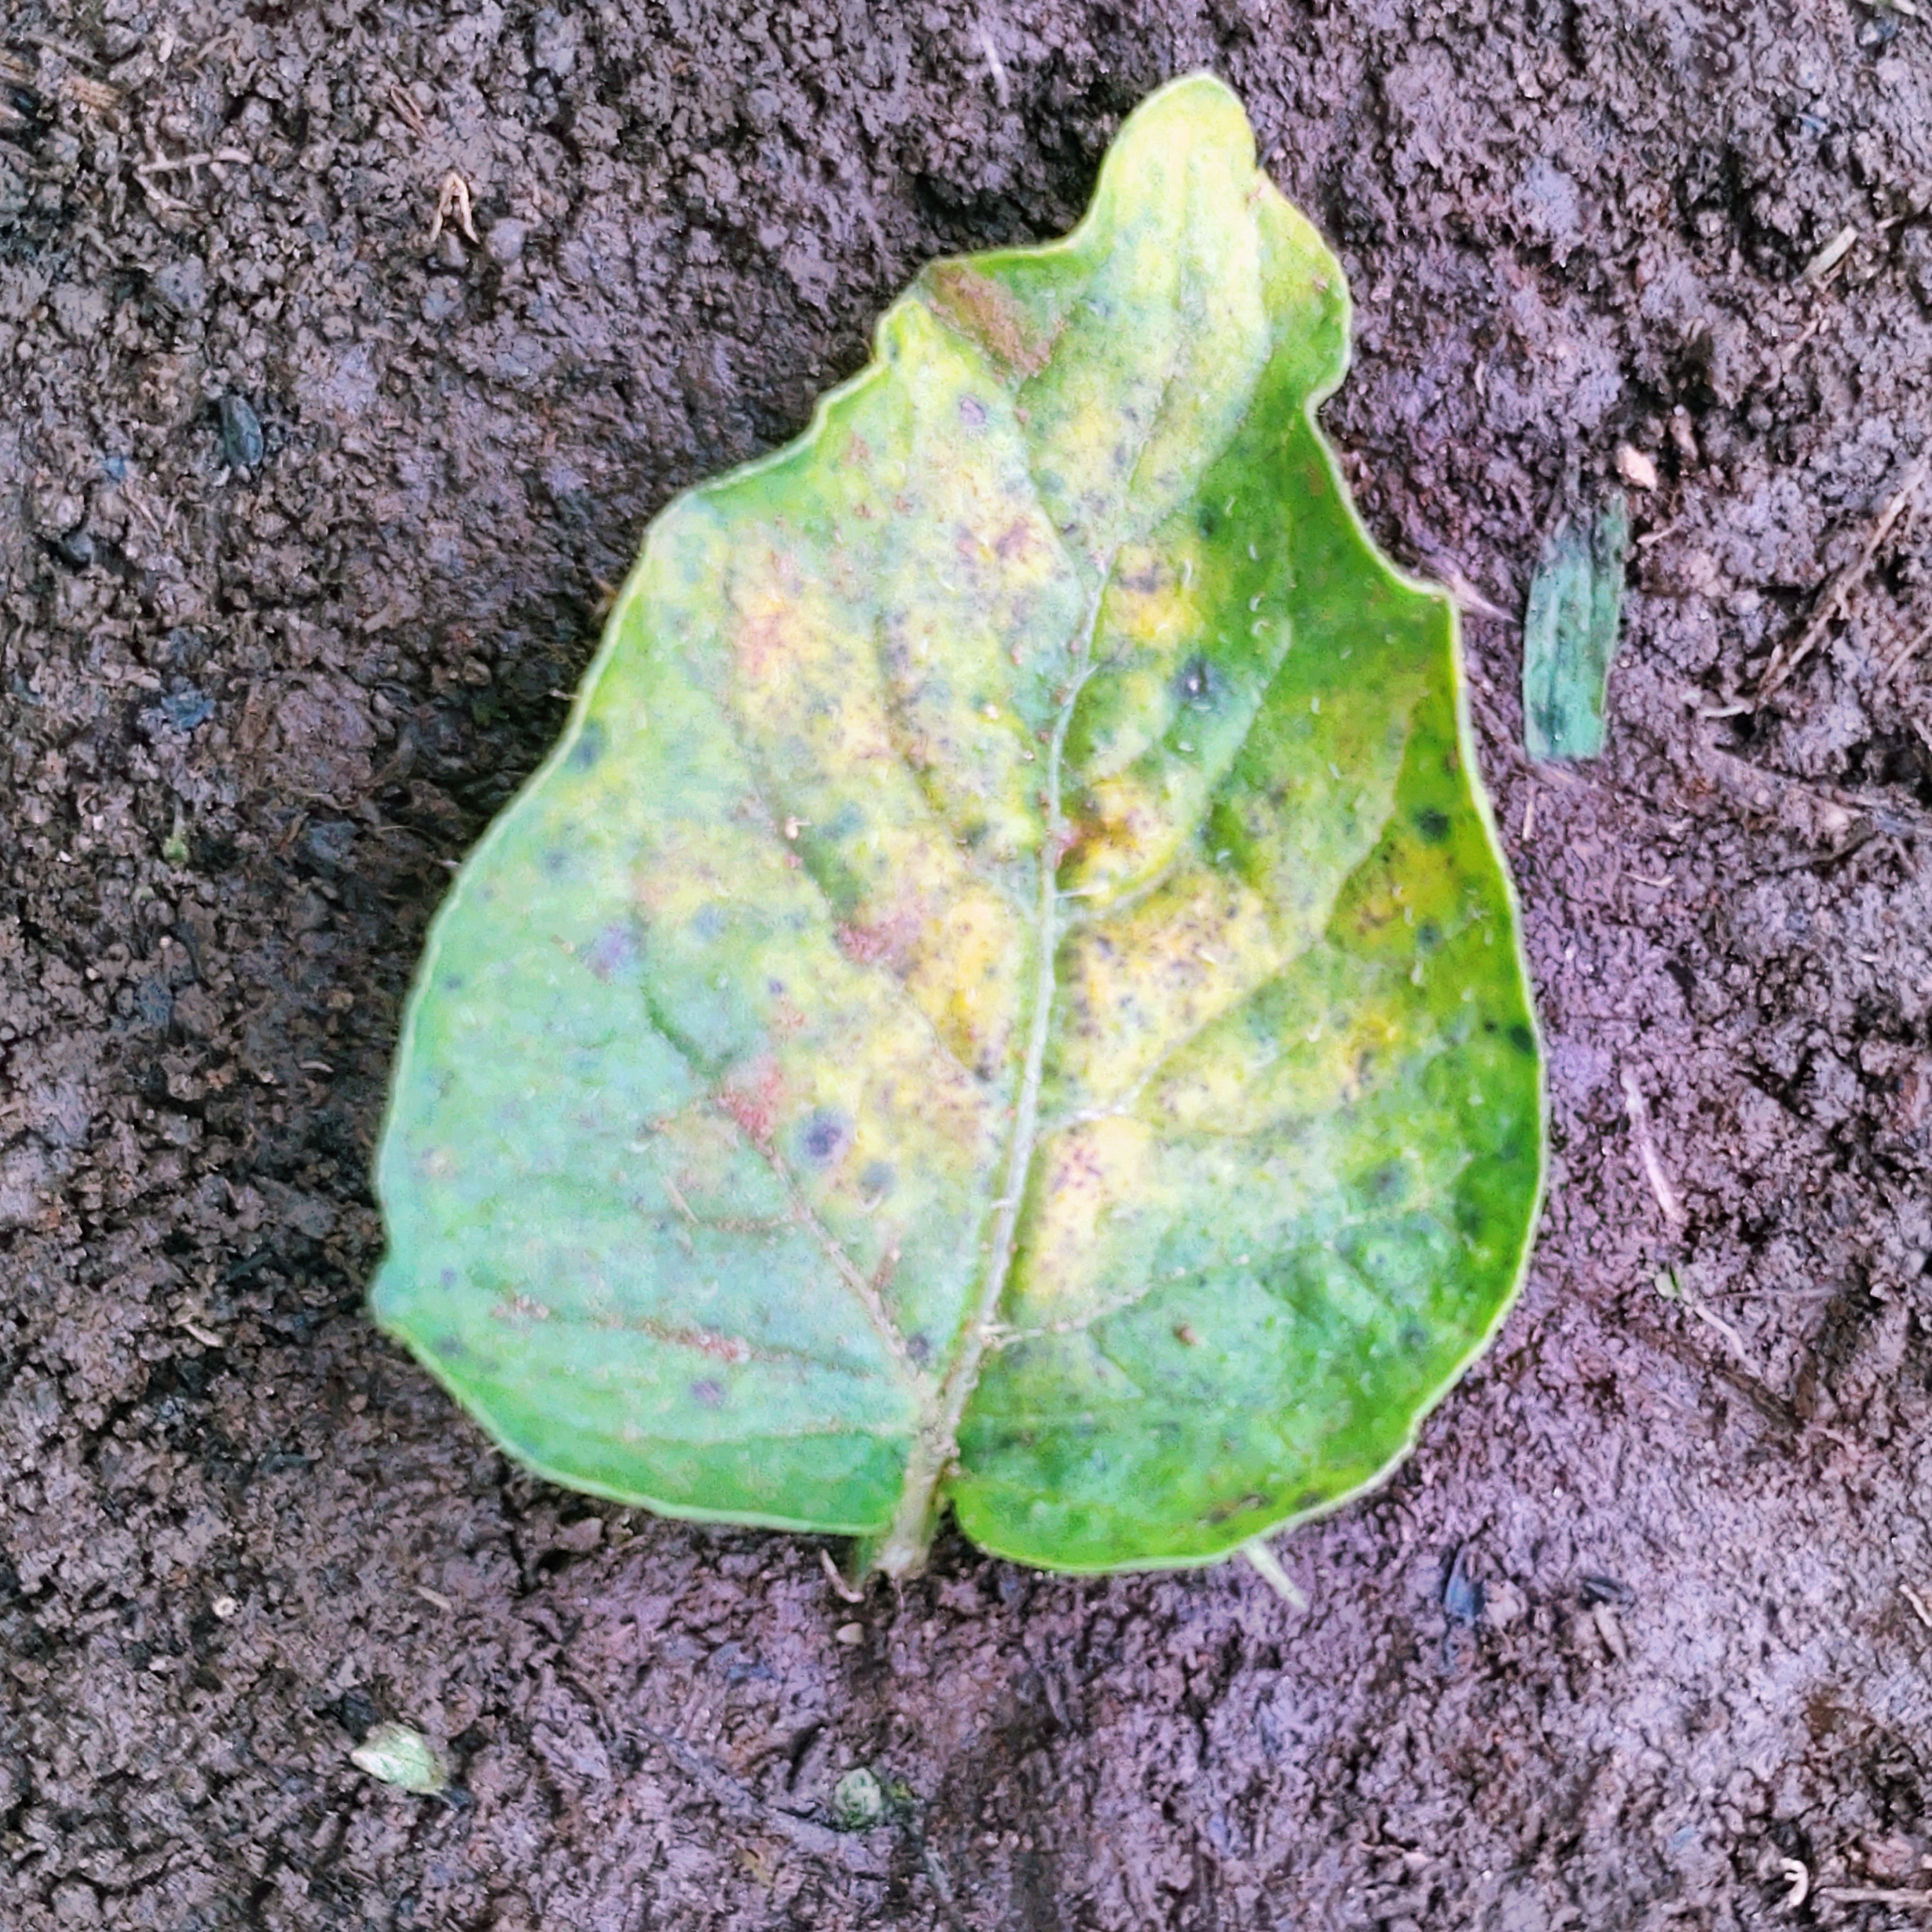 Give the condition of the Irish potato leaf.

late blight
